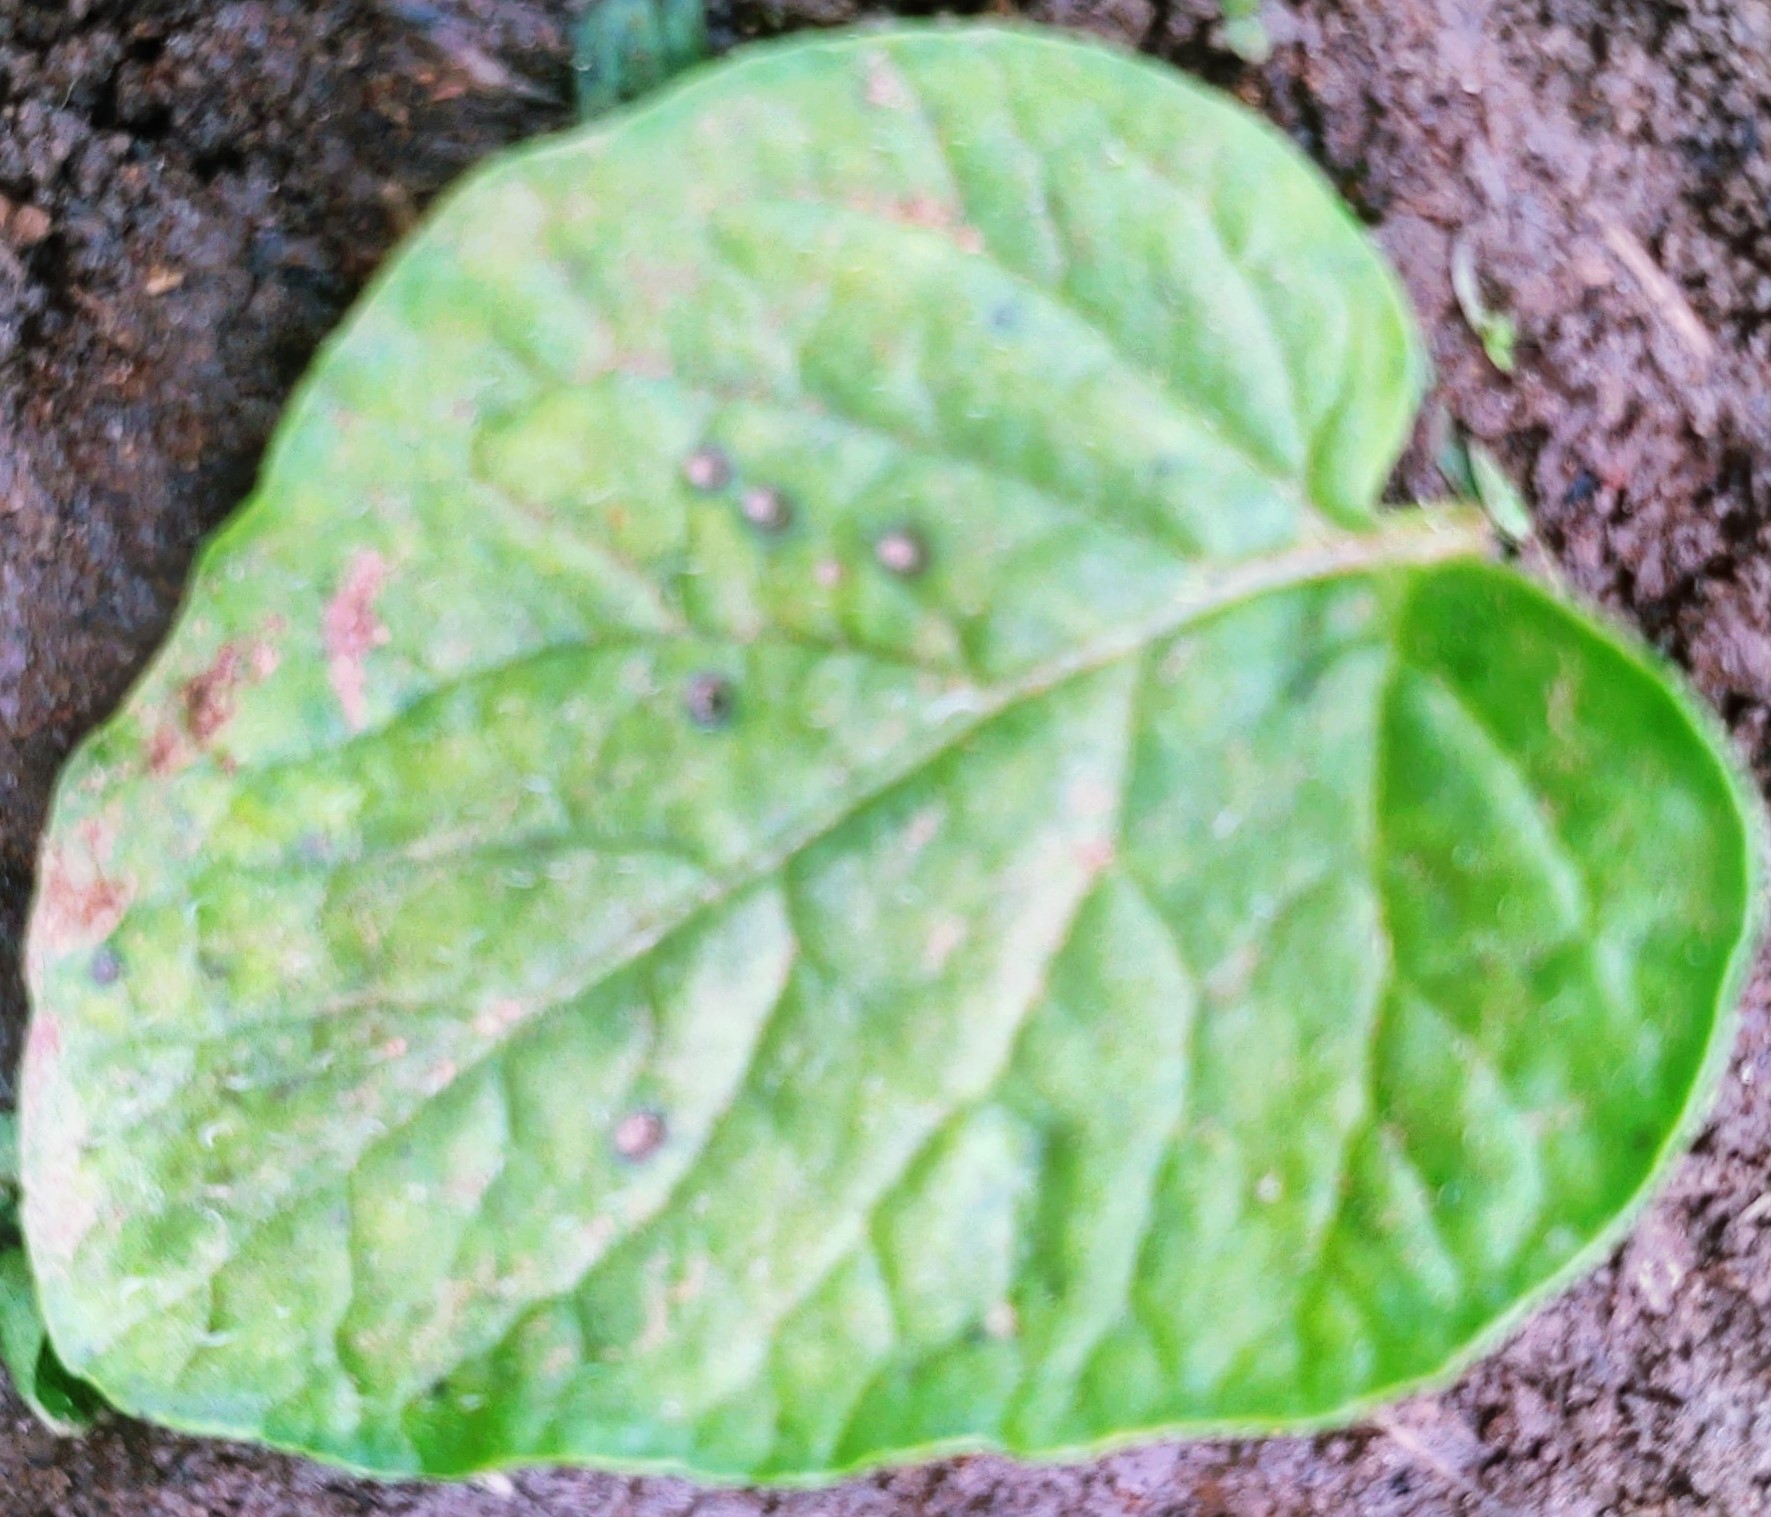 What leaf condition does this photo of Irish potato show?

late blight
